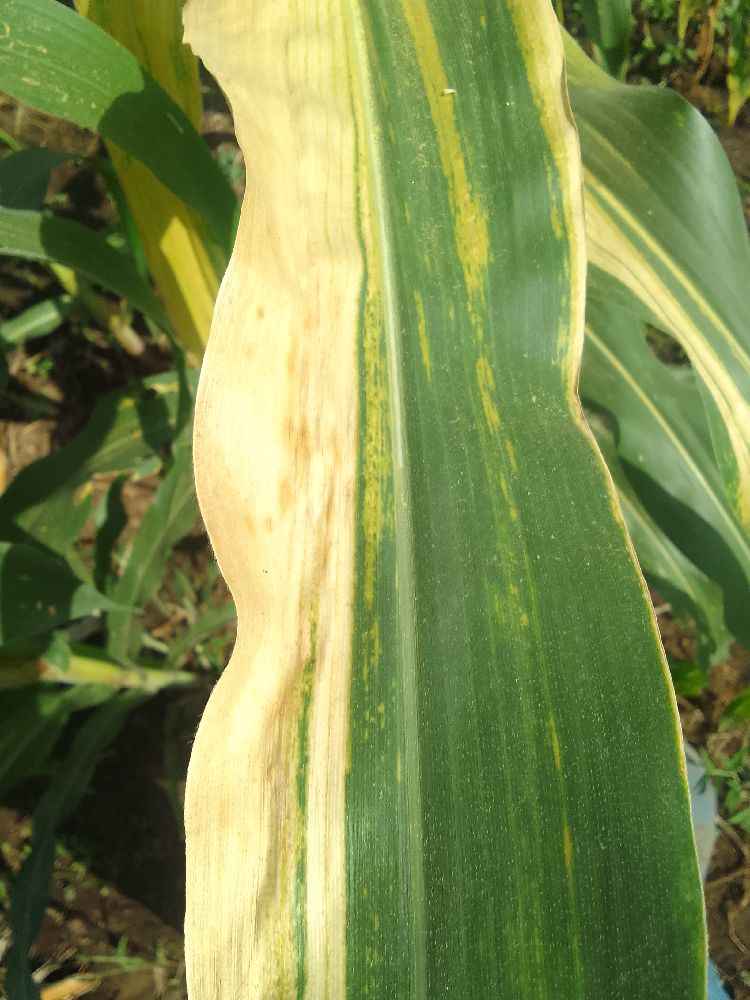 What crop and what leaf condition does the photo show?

maize, maize lethal necrosis
